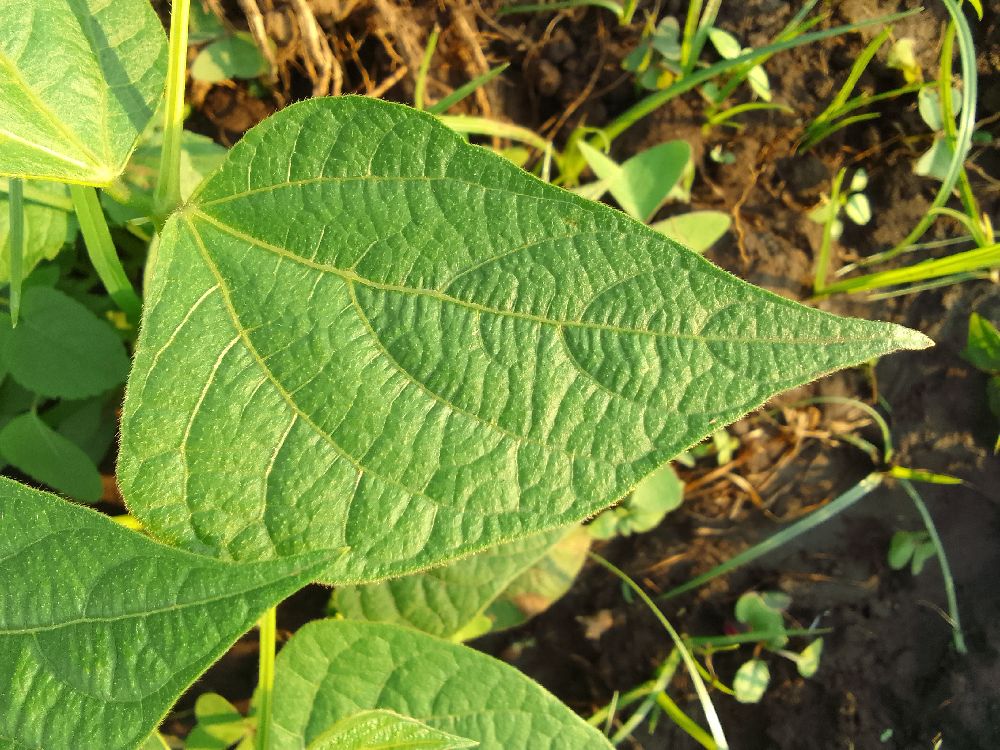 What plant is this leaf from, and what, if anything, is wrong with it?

common bean, healthy
